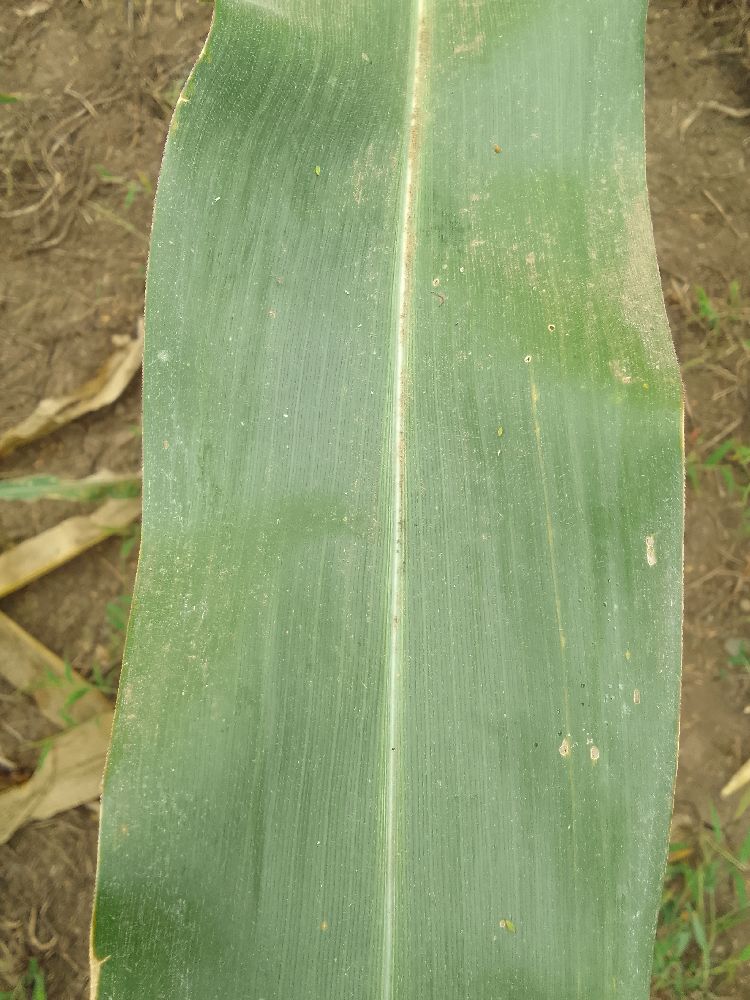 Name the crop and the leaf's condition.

maize, healthy
